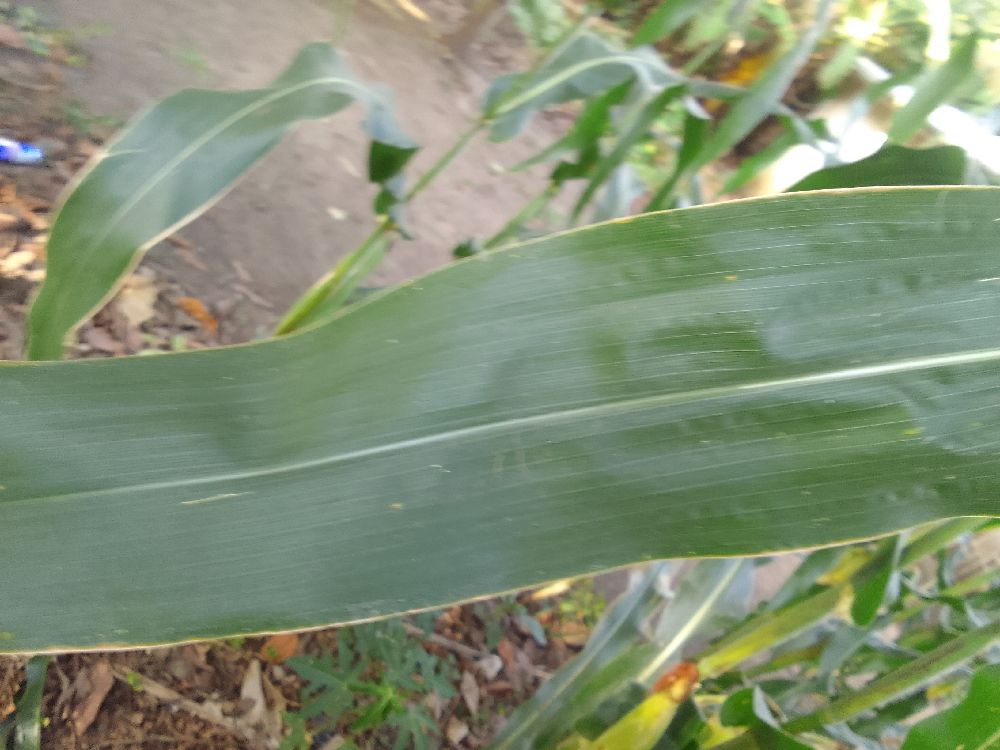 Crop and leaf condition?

maize, healthy
